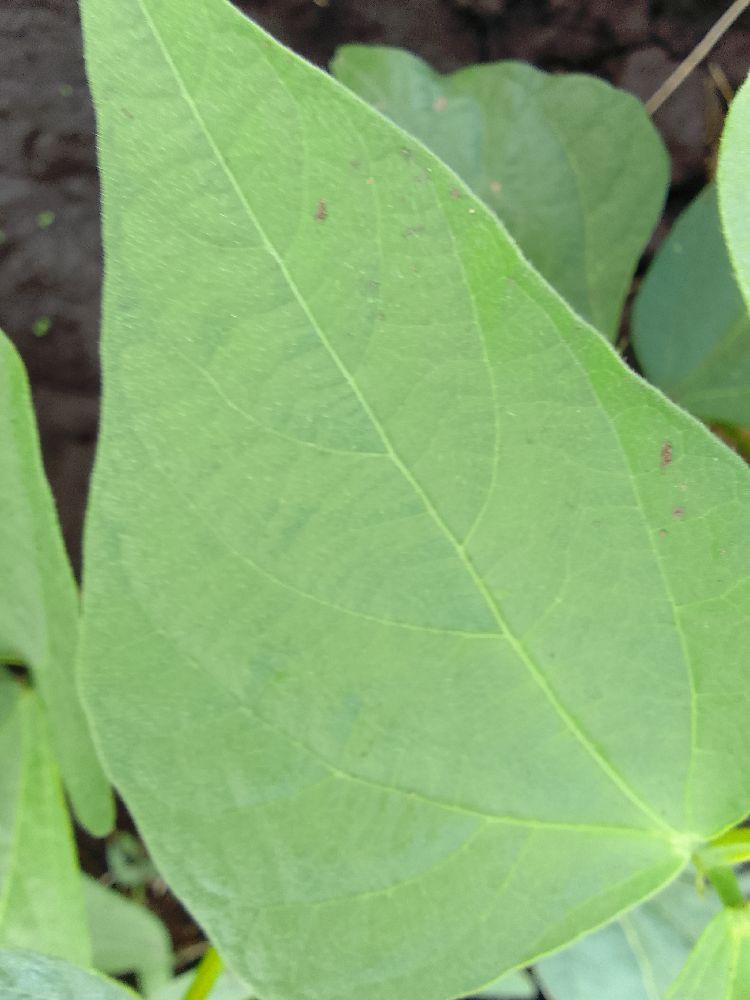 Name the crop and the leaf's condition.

common bean, healthy
